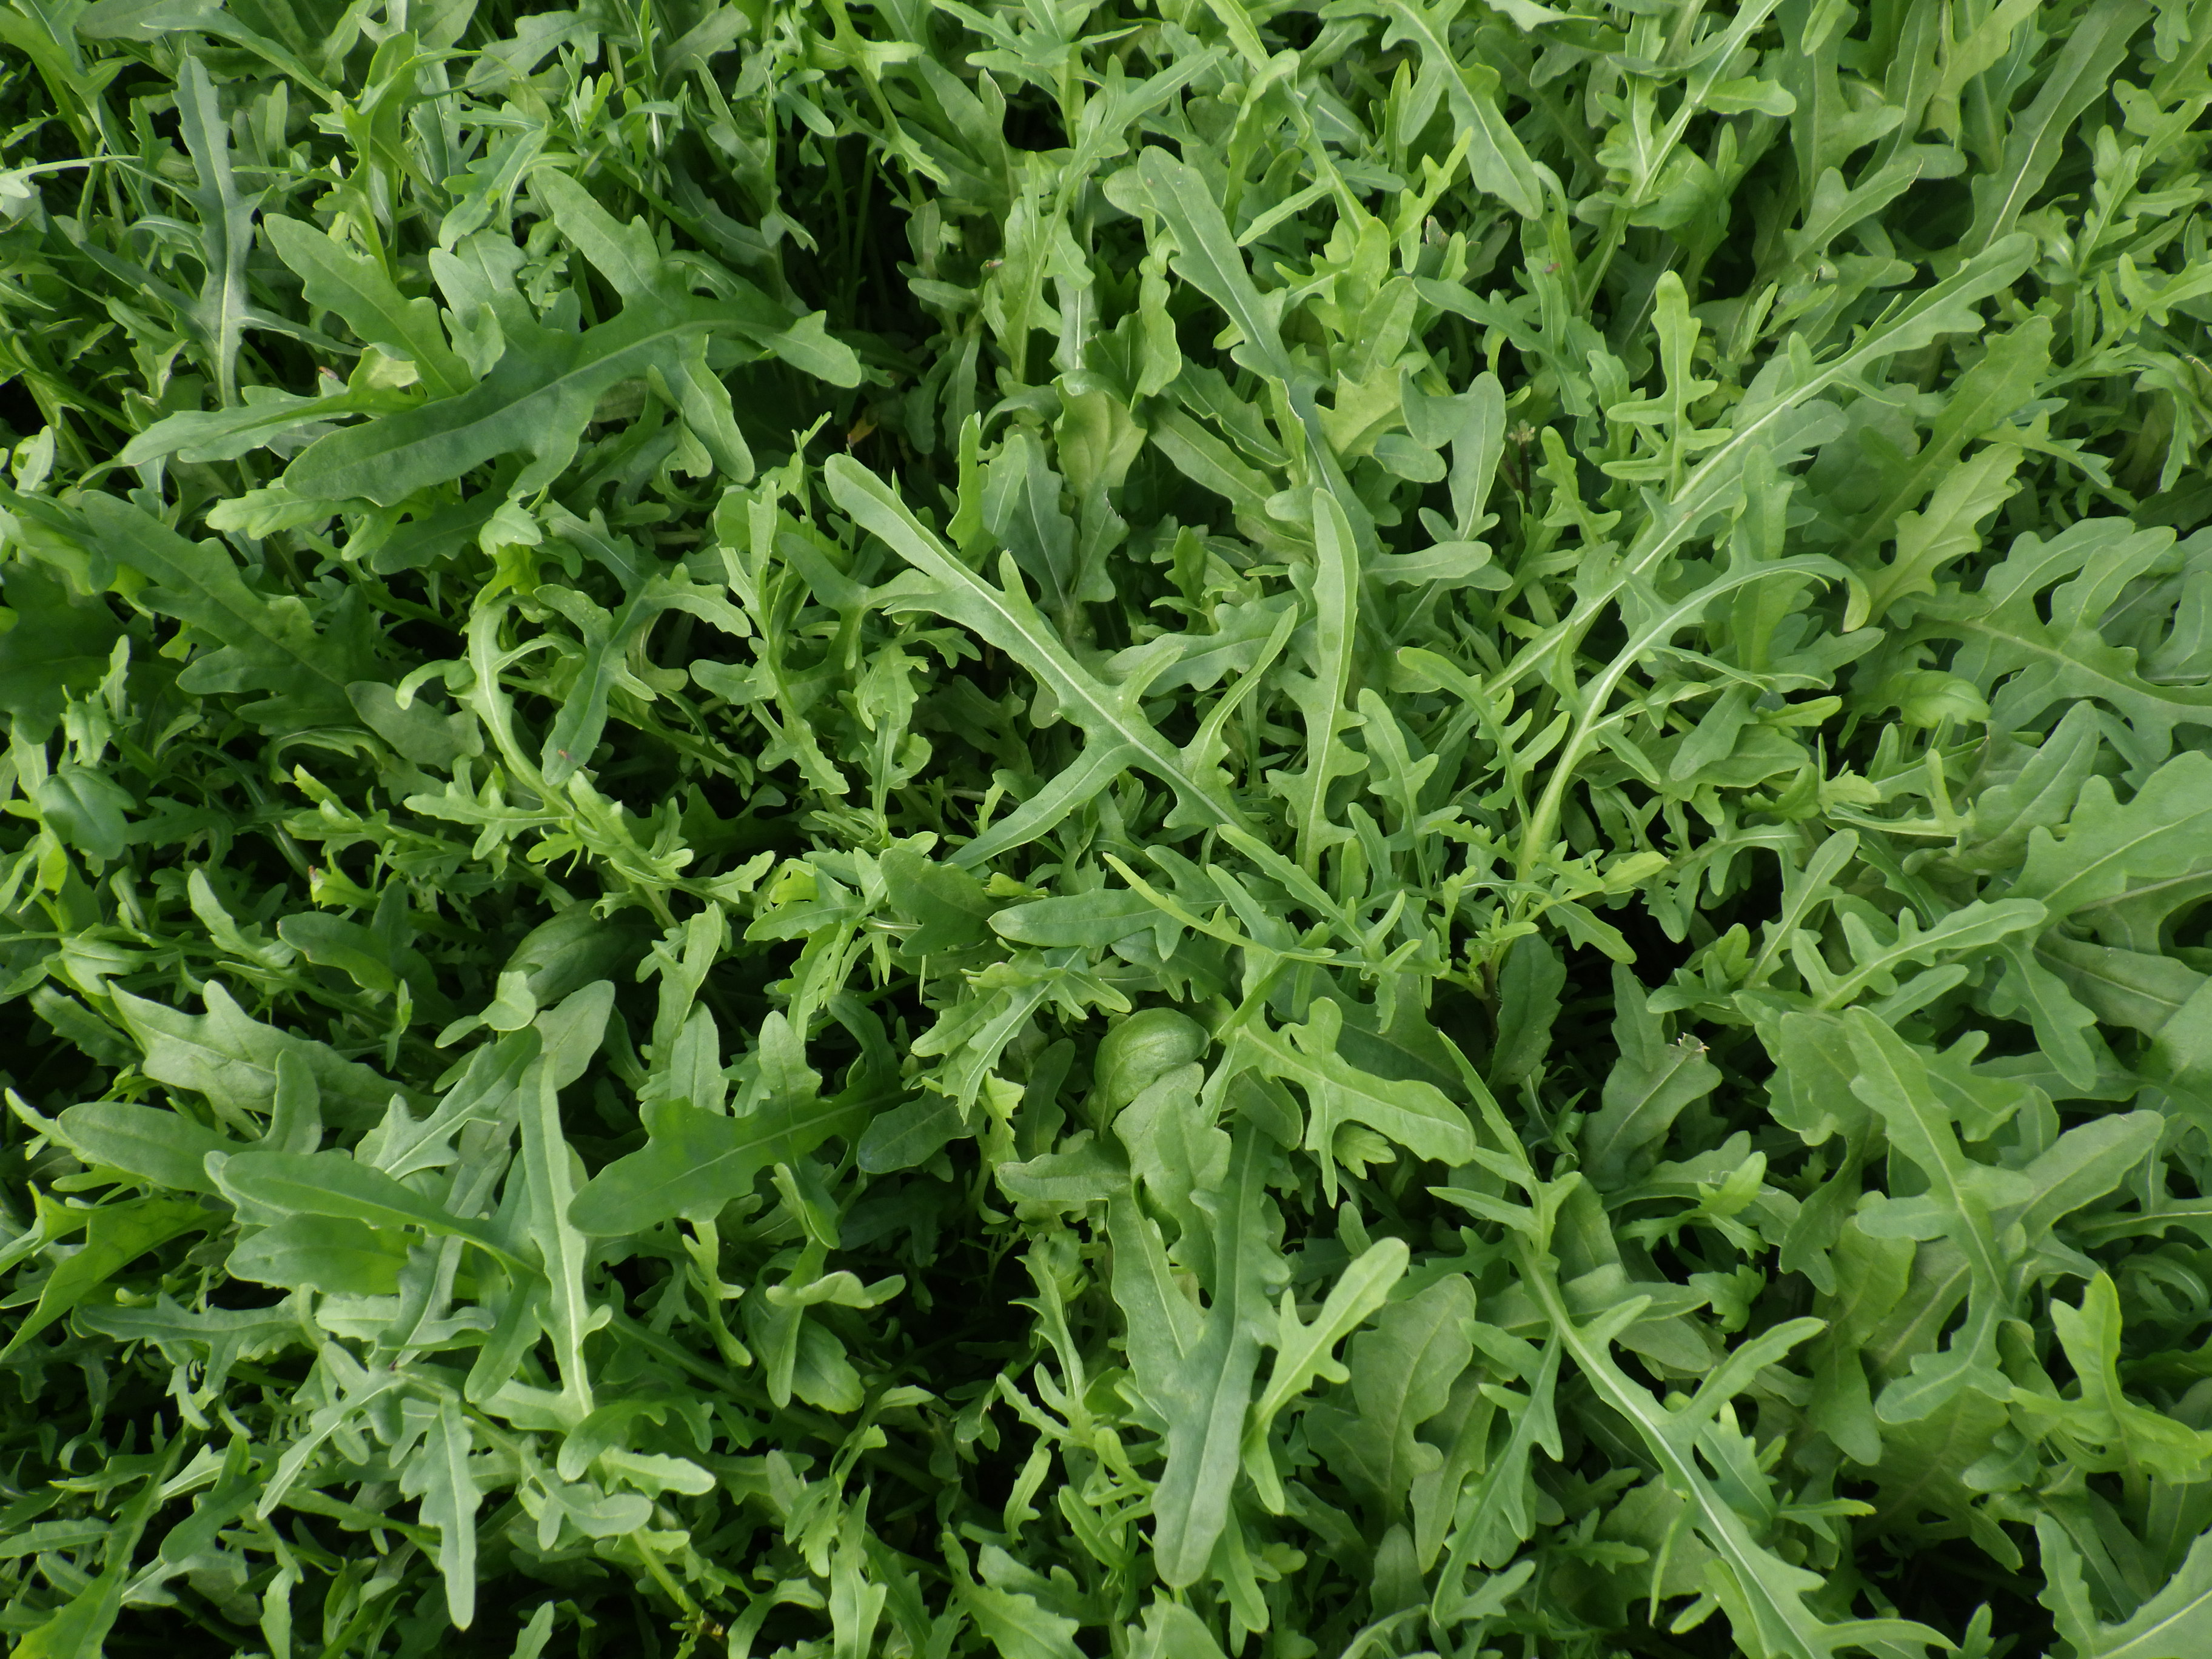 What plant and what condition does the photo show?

rocket, healthy
